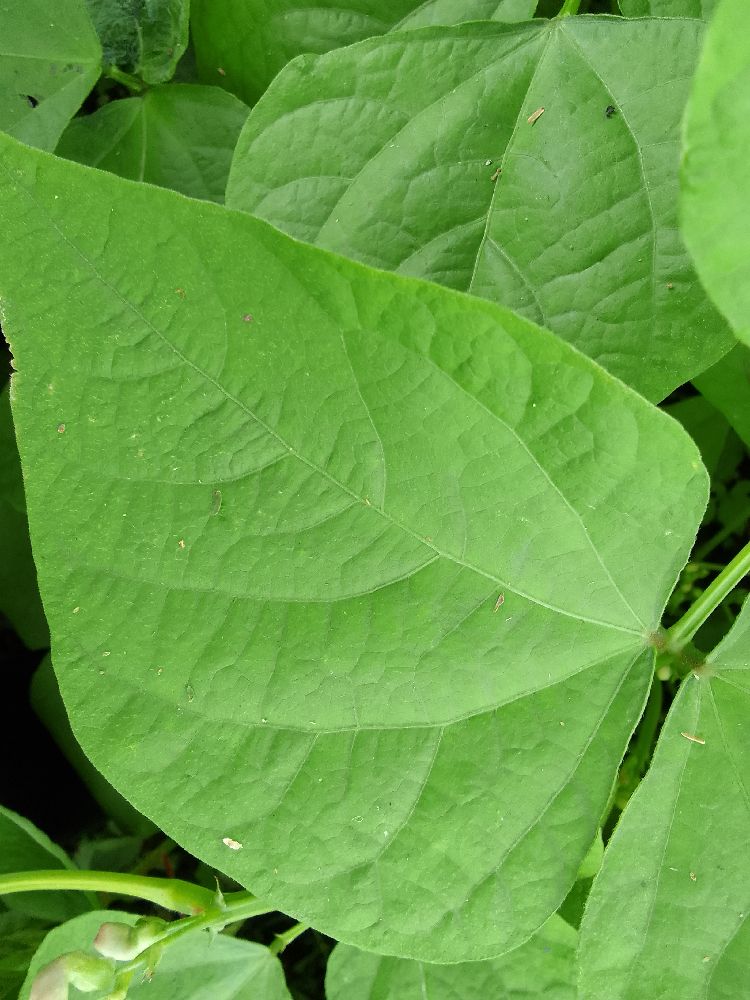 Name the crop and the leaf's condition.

common bean, healthy
